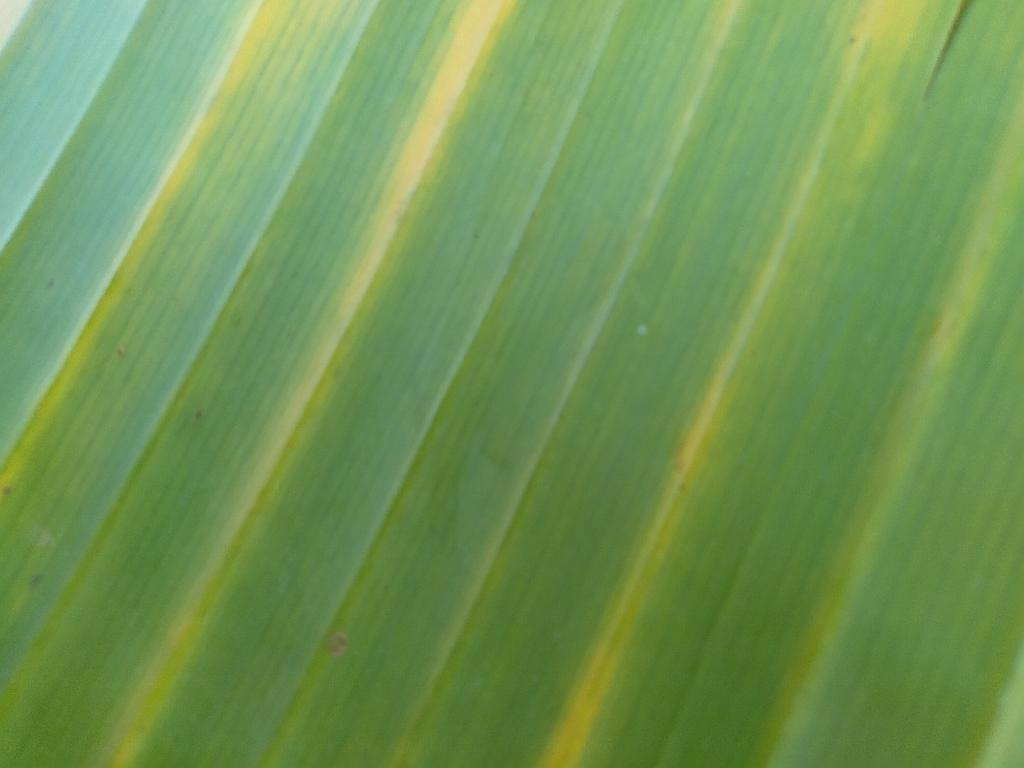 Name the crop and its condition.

banana, fusarium wilt race 1
